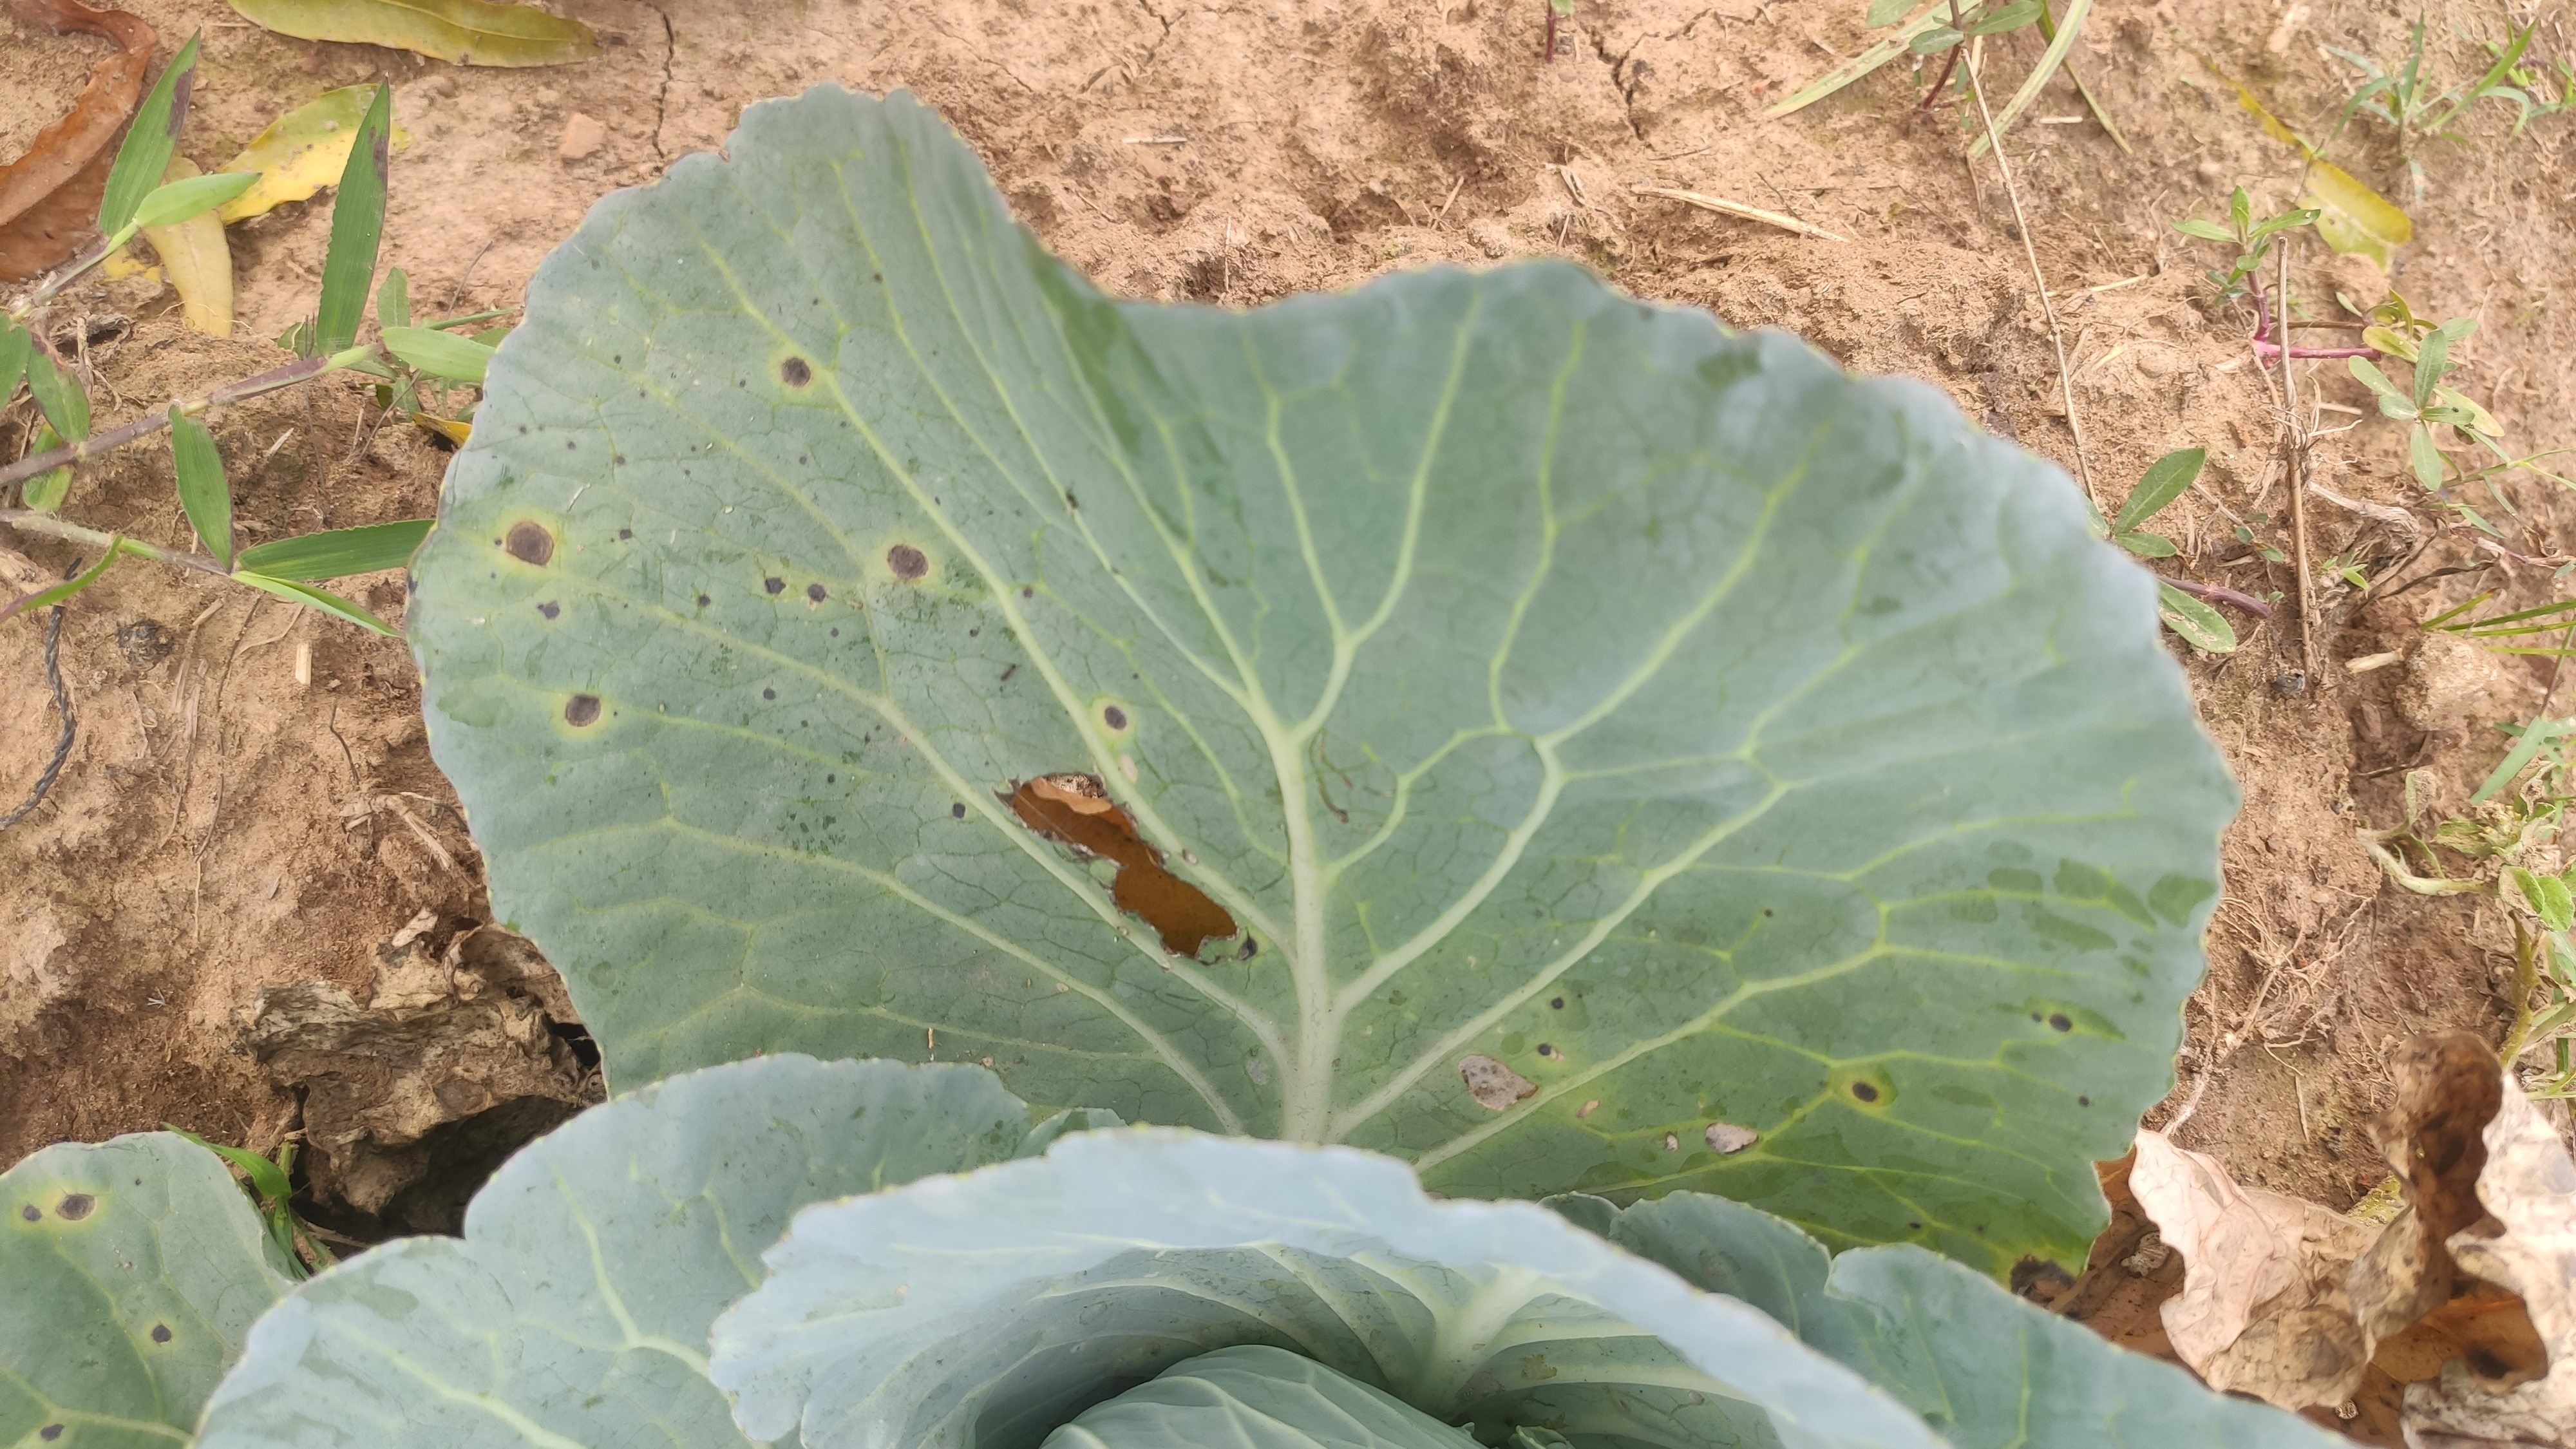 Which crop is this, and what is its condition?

cabbage, alternaria
